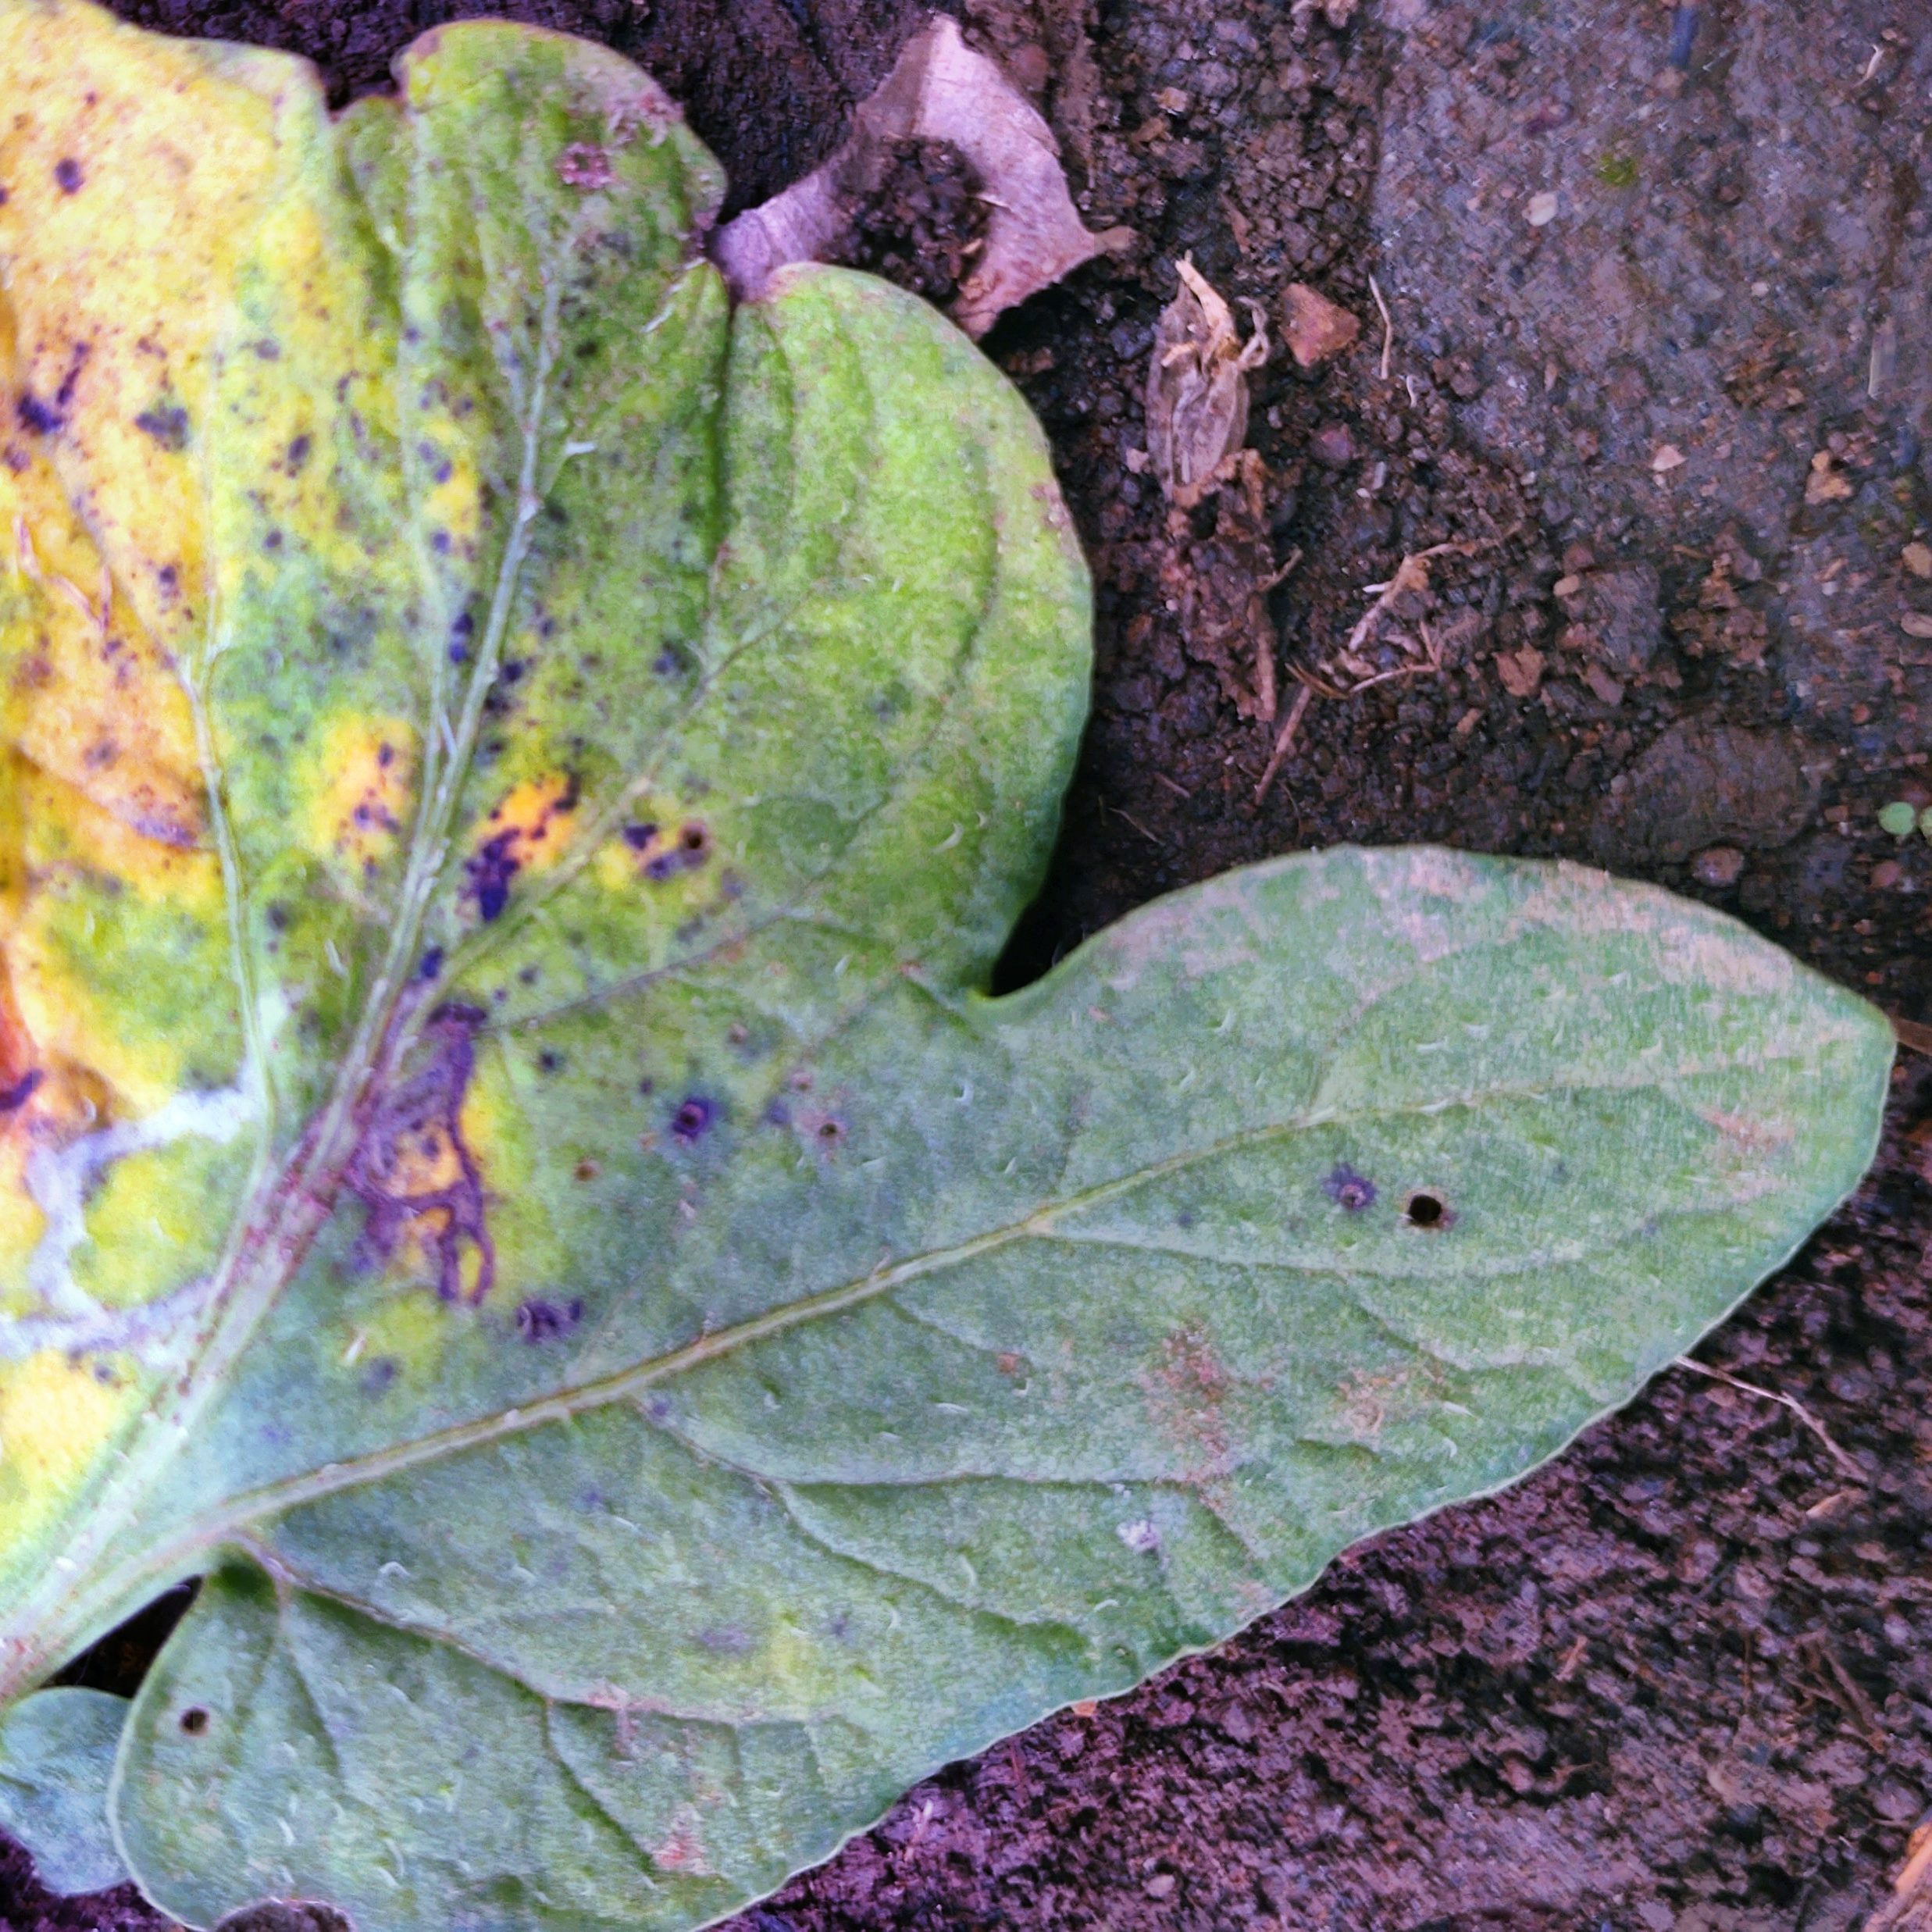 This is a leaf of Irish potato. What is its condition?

late blight
